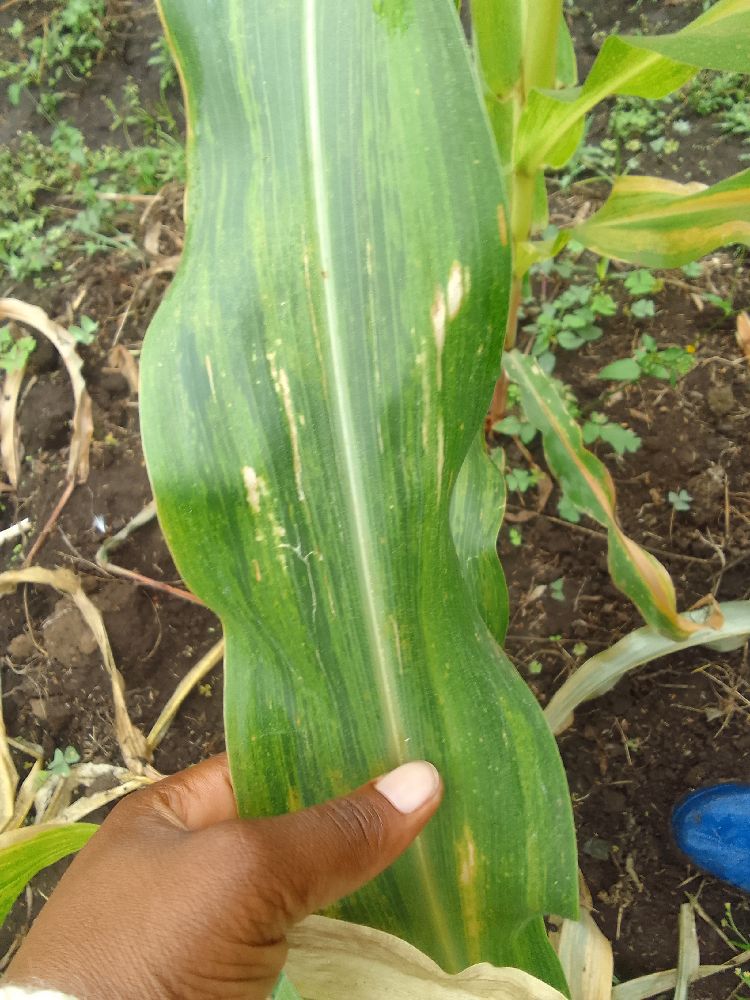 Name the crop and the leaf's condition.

maize, maize lethal necrosis
